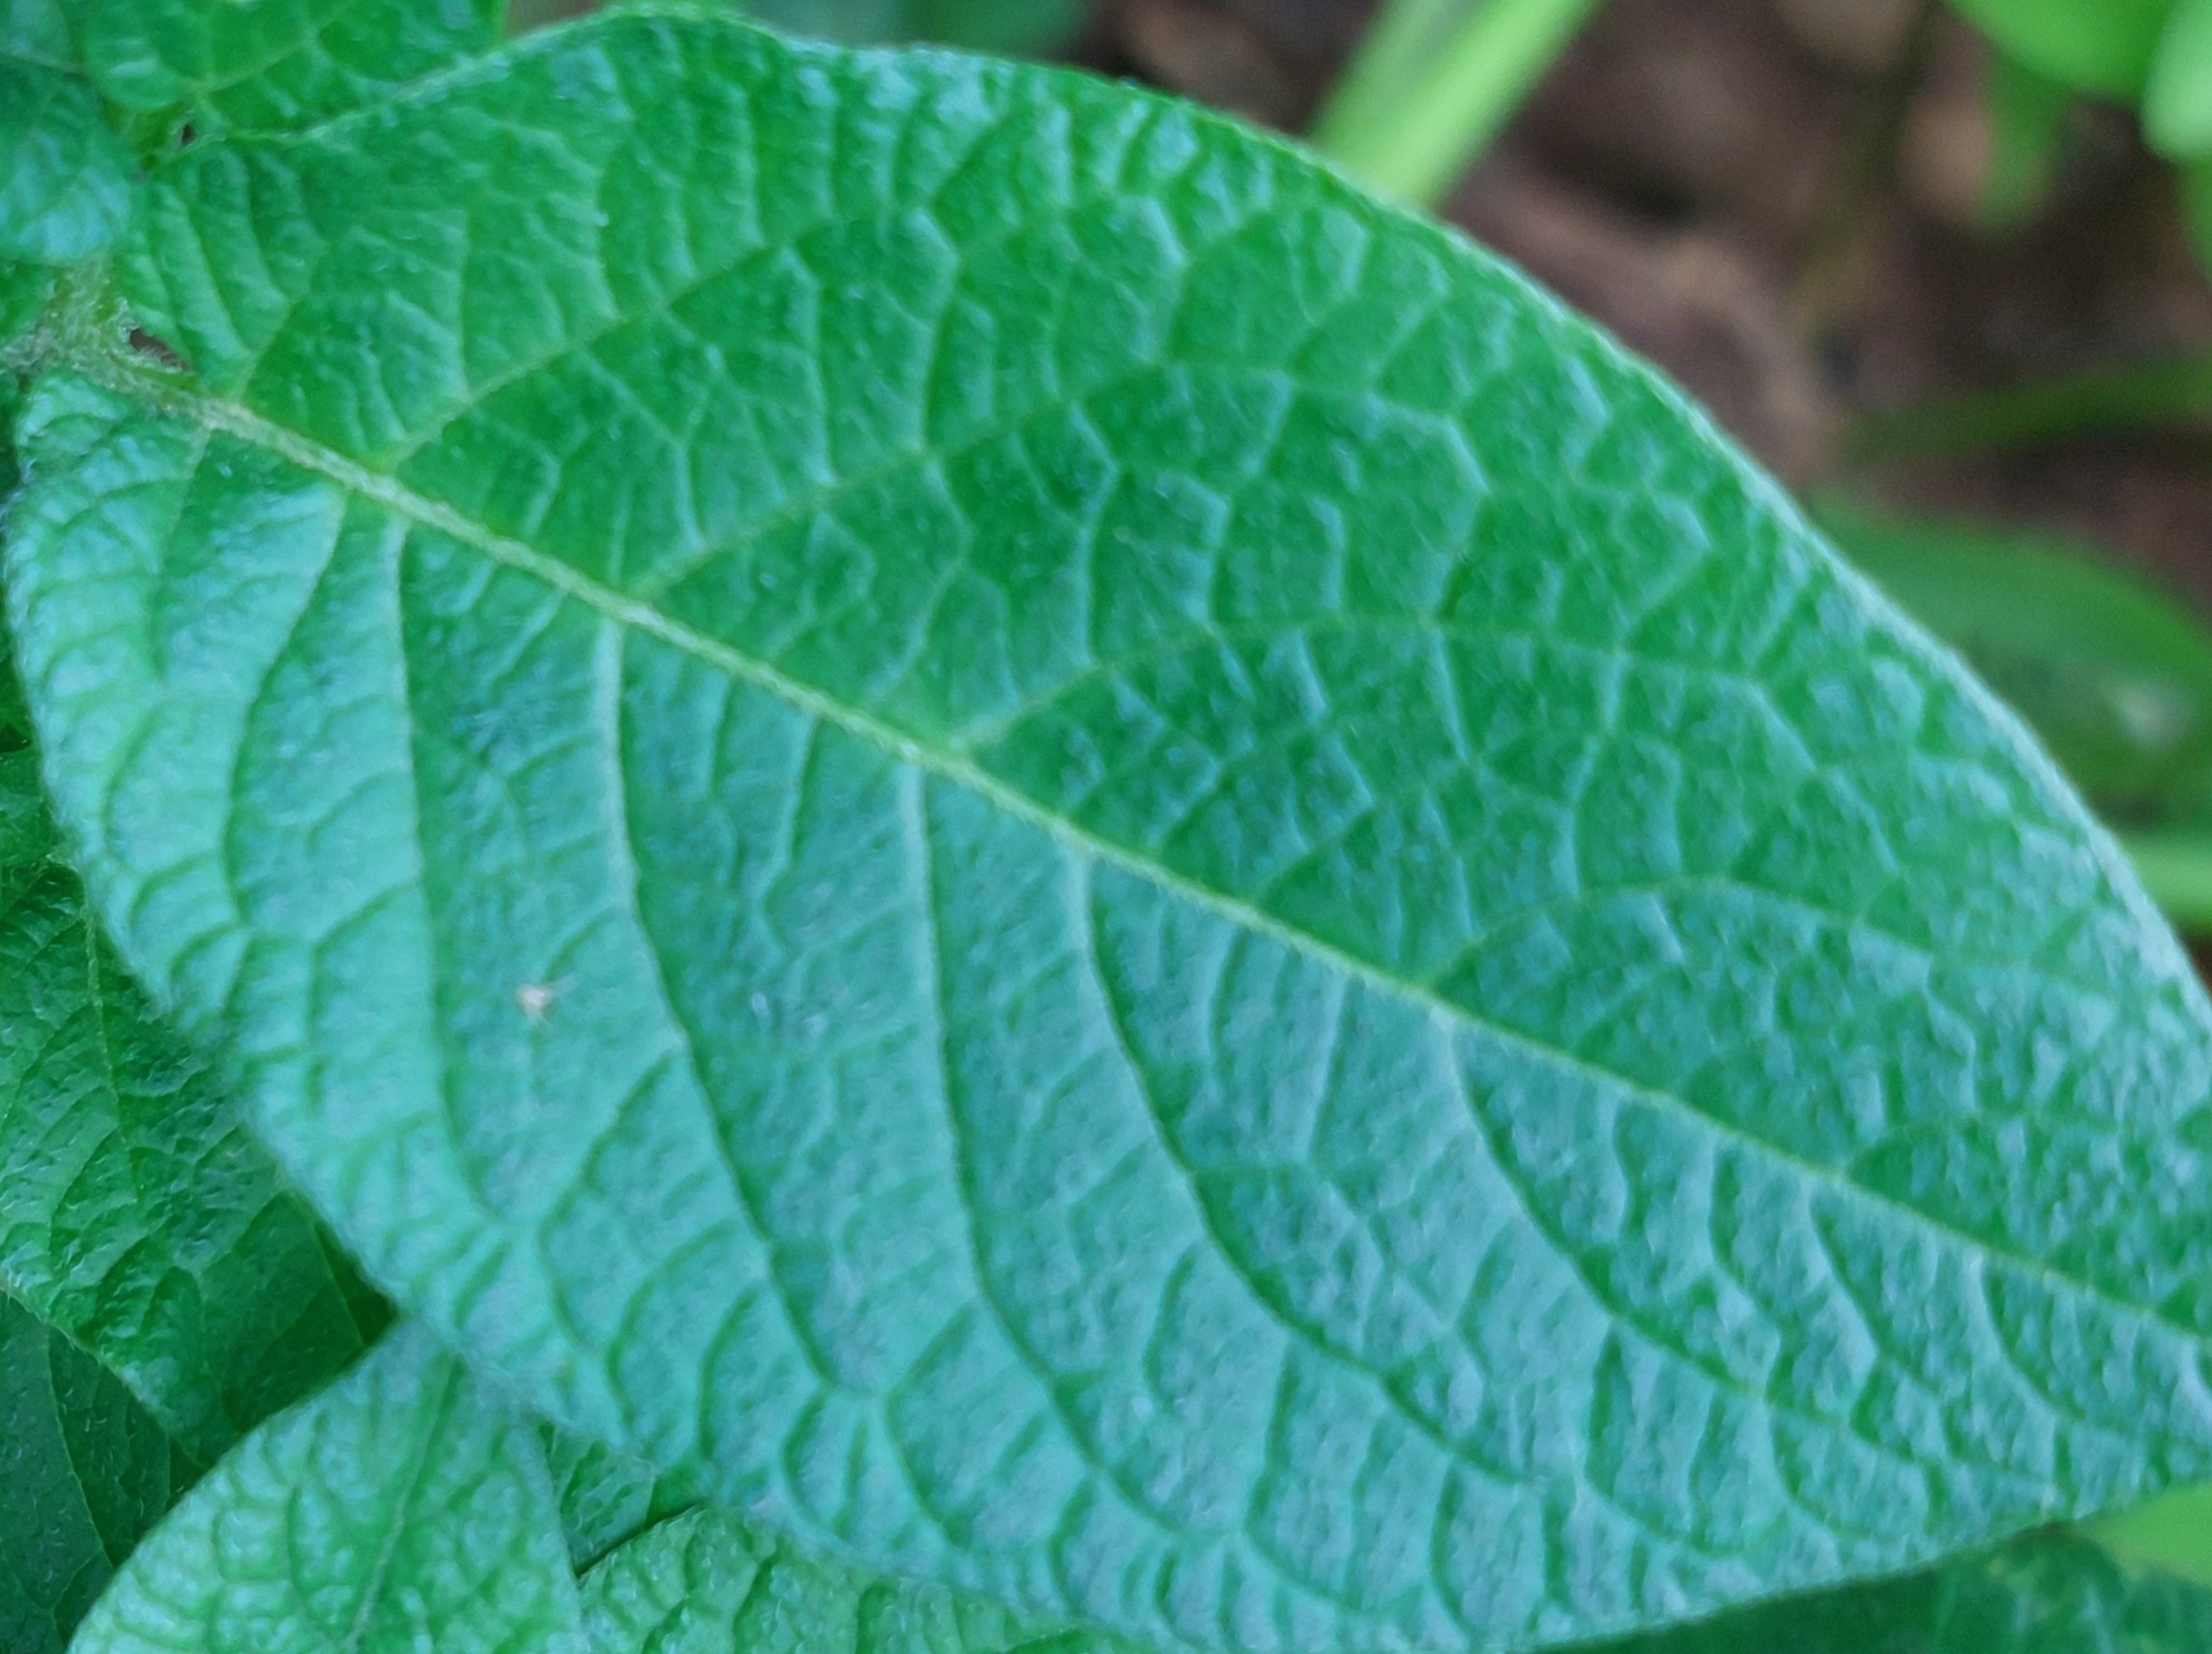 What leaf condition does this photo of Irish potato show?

healthy
